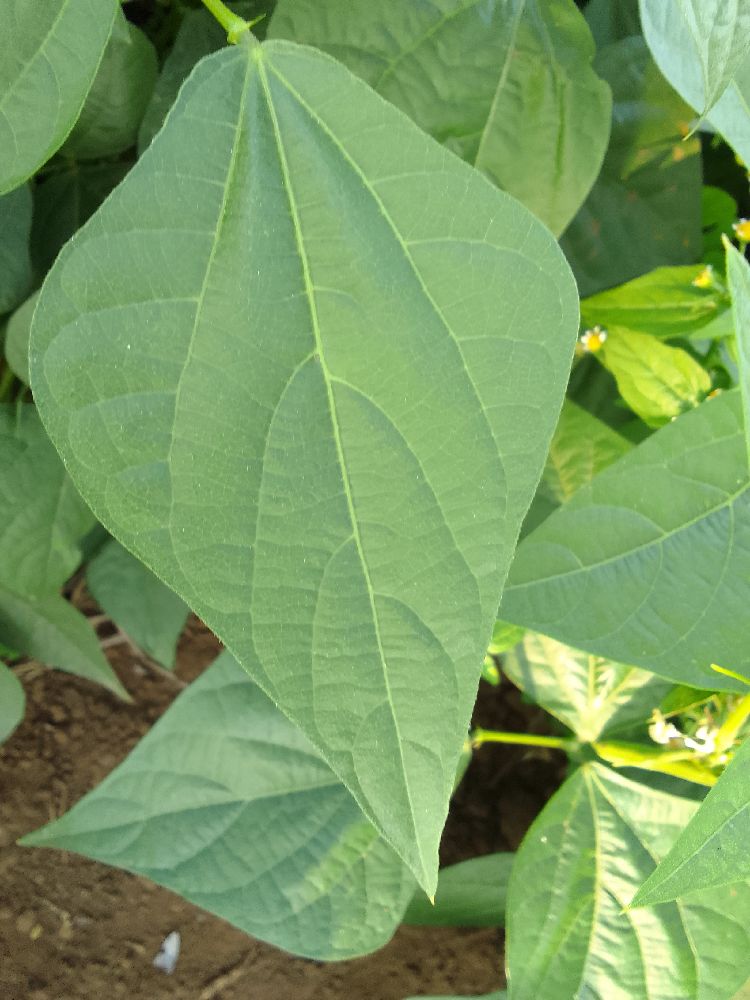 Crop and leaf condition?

common bean, healthy
